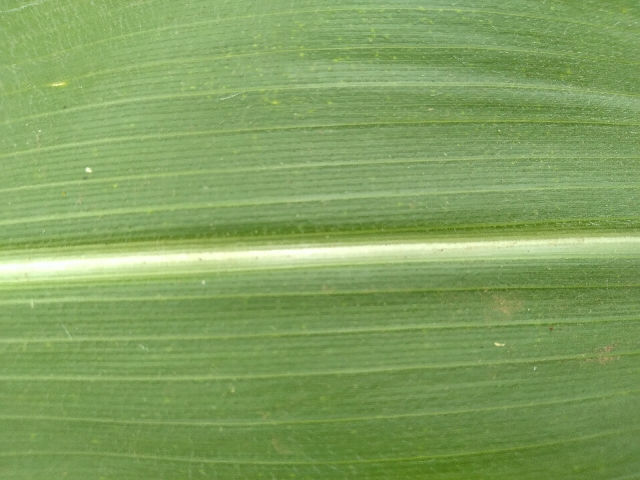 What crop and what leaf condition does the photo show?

maize, healthy
